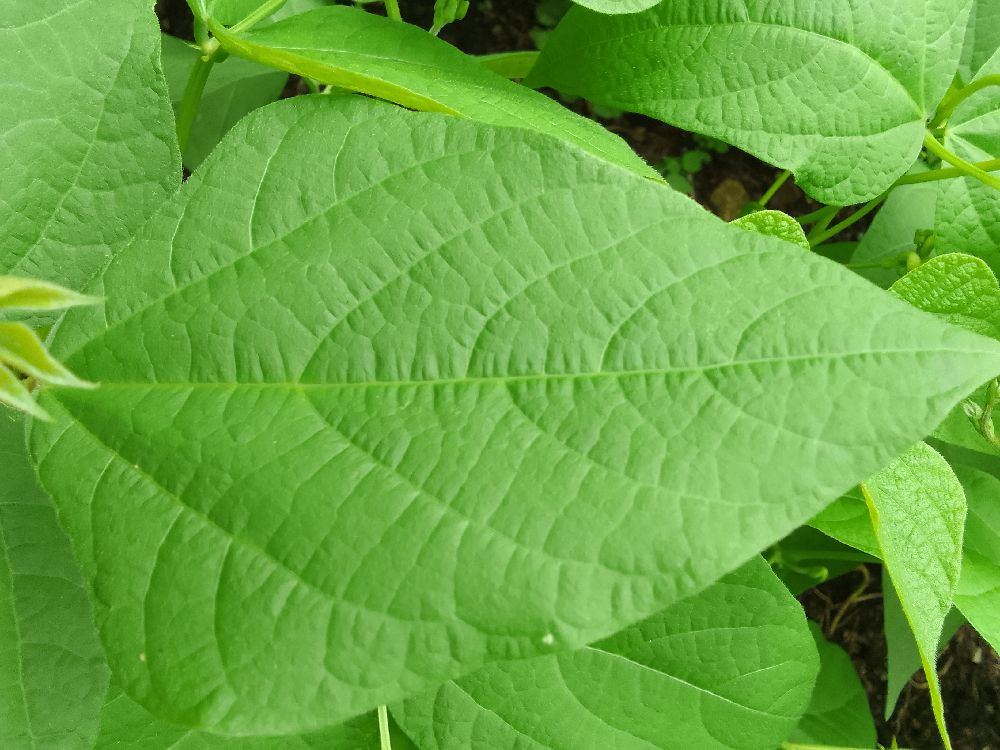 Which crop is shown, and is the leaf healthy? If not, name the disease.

common bean, healthy
